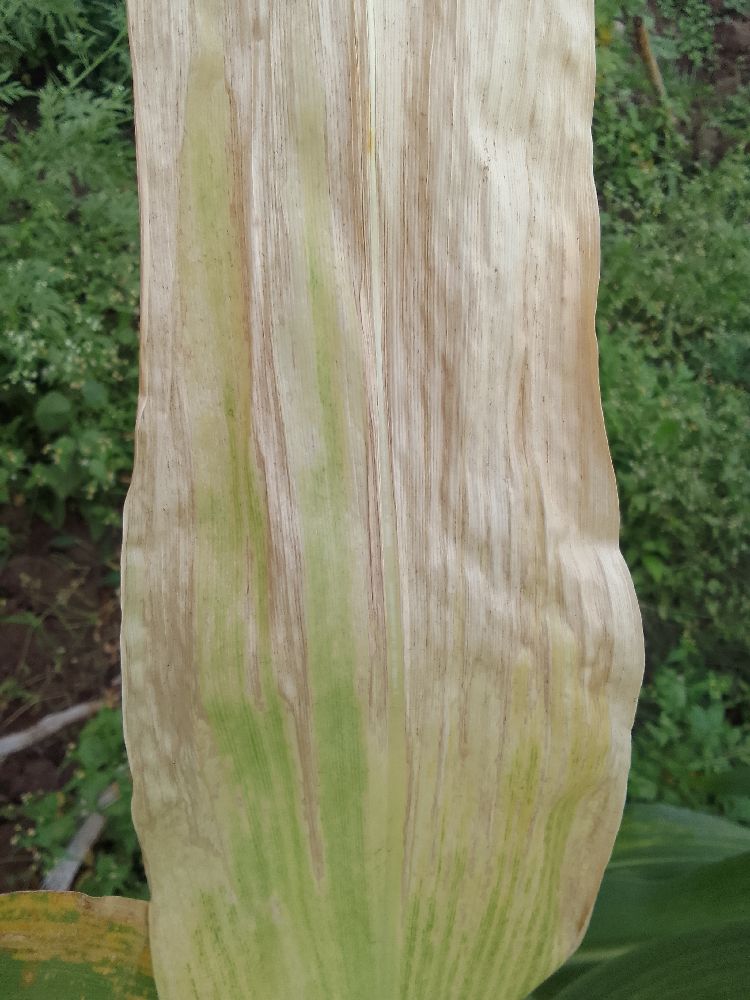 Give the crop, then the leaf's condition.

maize, maize lethal necrosis
